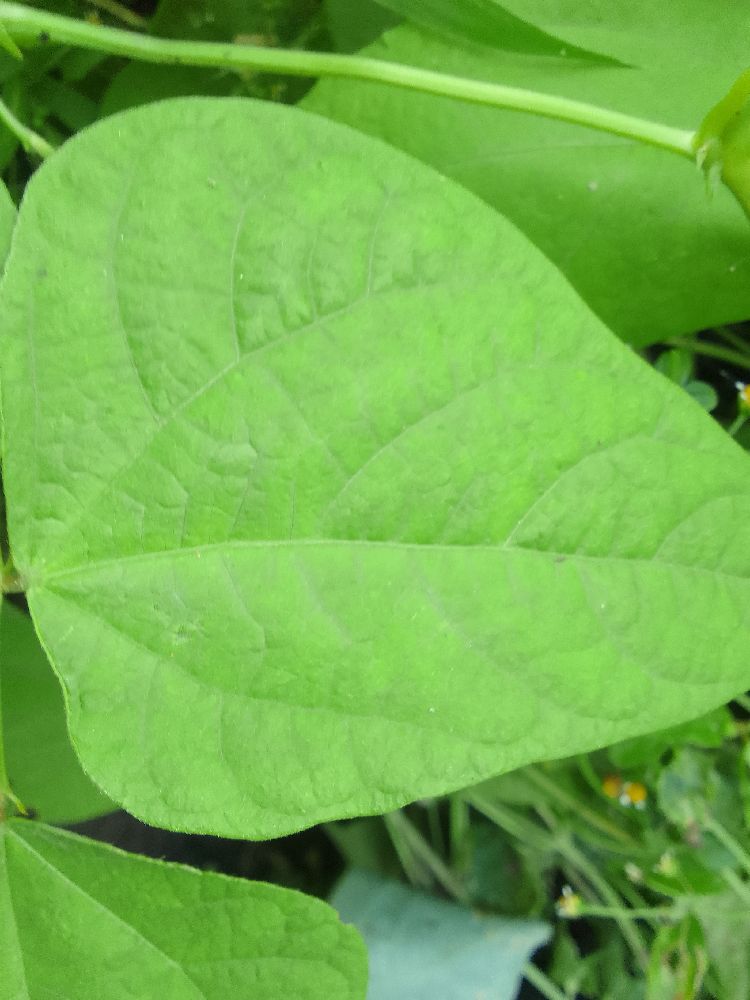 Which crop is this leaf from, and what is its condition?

common bean, healthy
